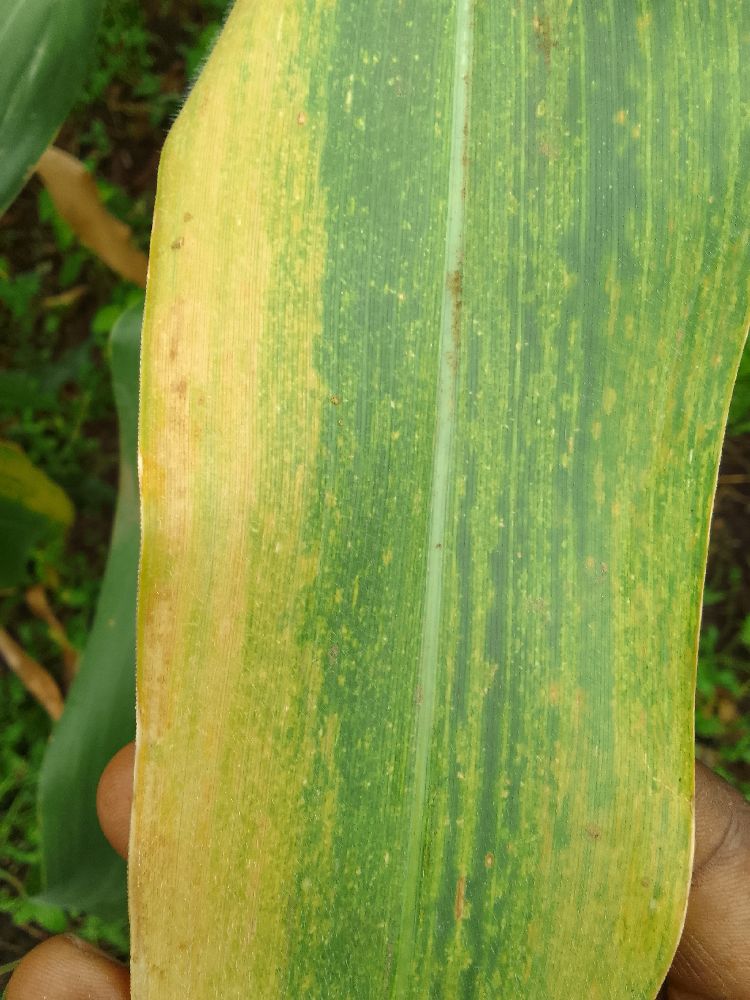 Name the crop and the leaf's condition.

maize, maize lethal necrosis
